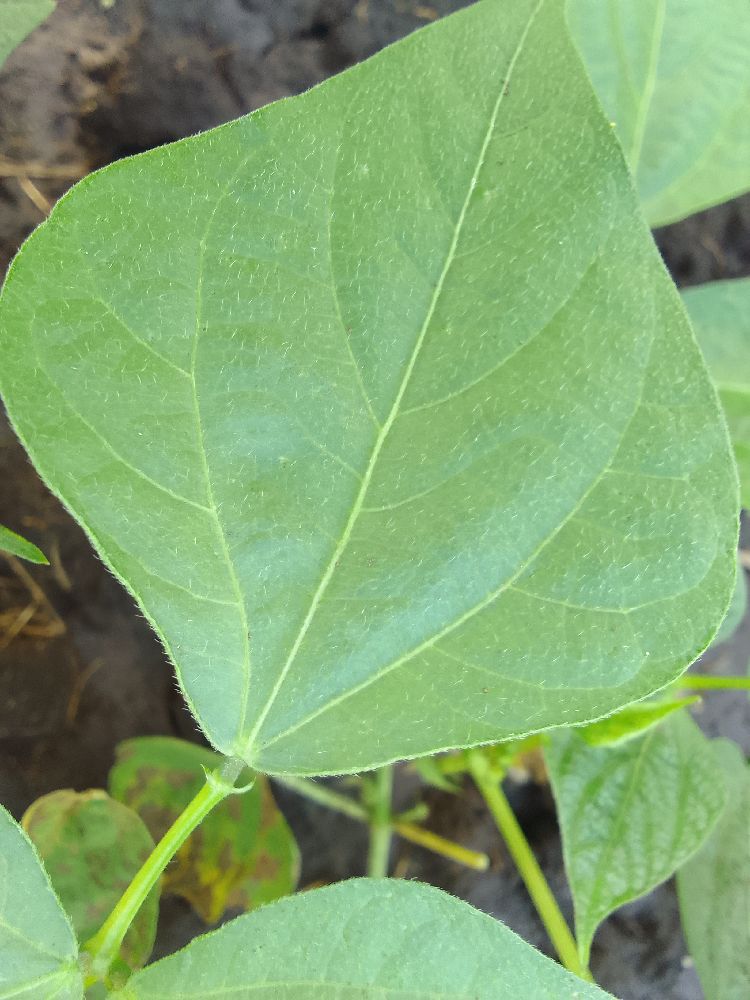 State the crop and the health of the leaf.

common bean, healthy
